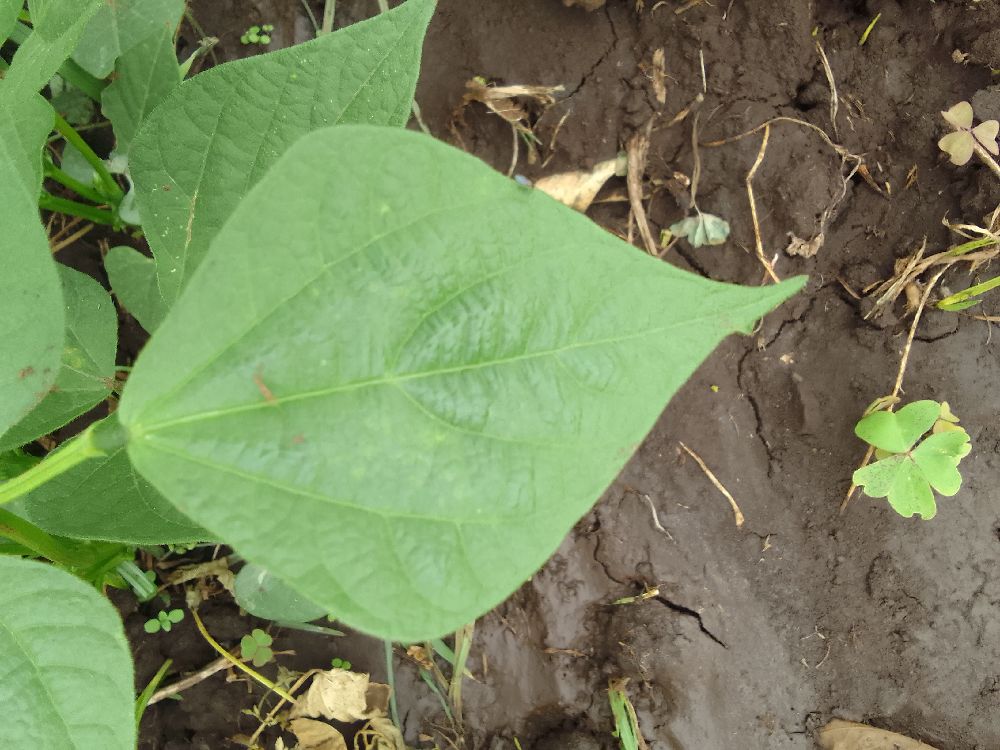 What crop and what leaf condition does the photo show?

common bean, healthy
